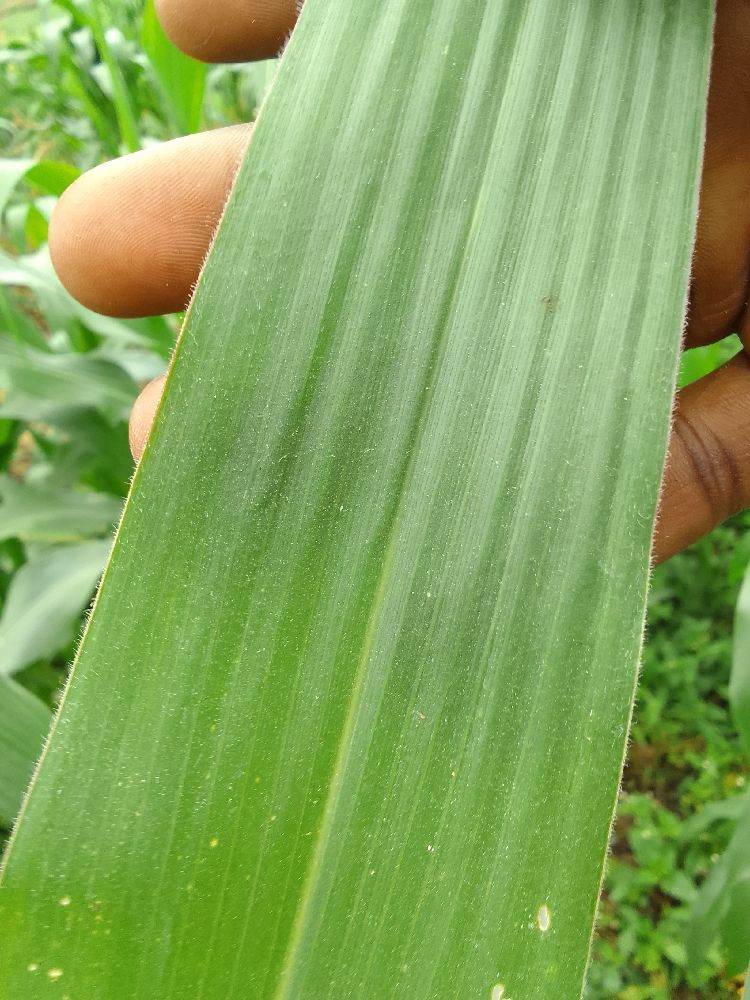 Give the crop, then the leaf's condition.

maize, healthy
